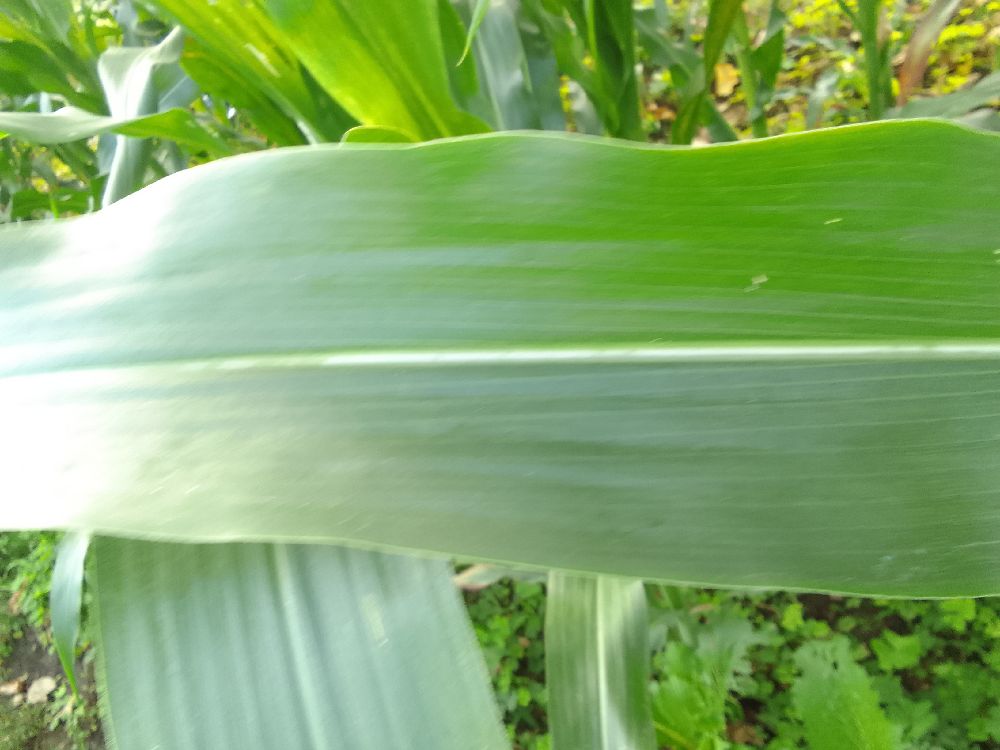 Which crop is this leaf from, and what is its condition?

maize, healthy
